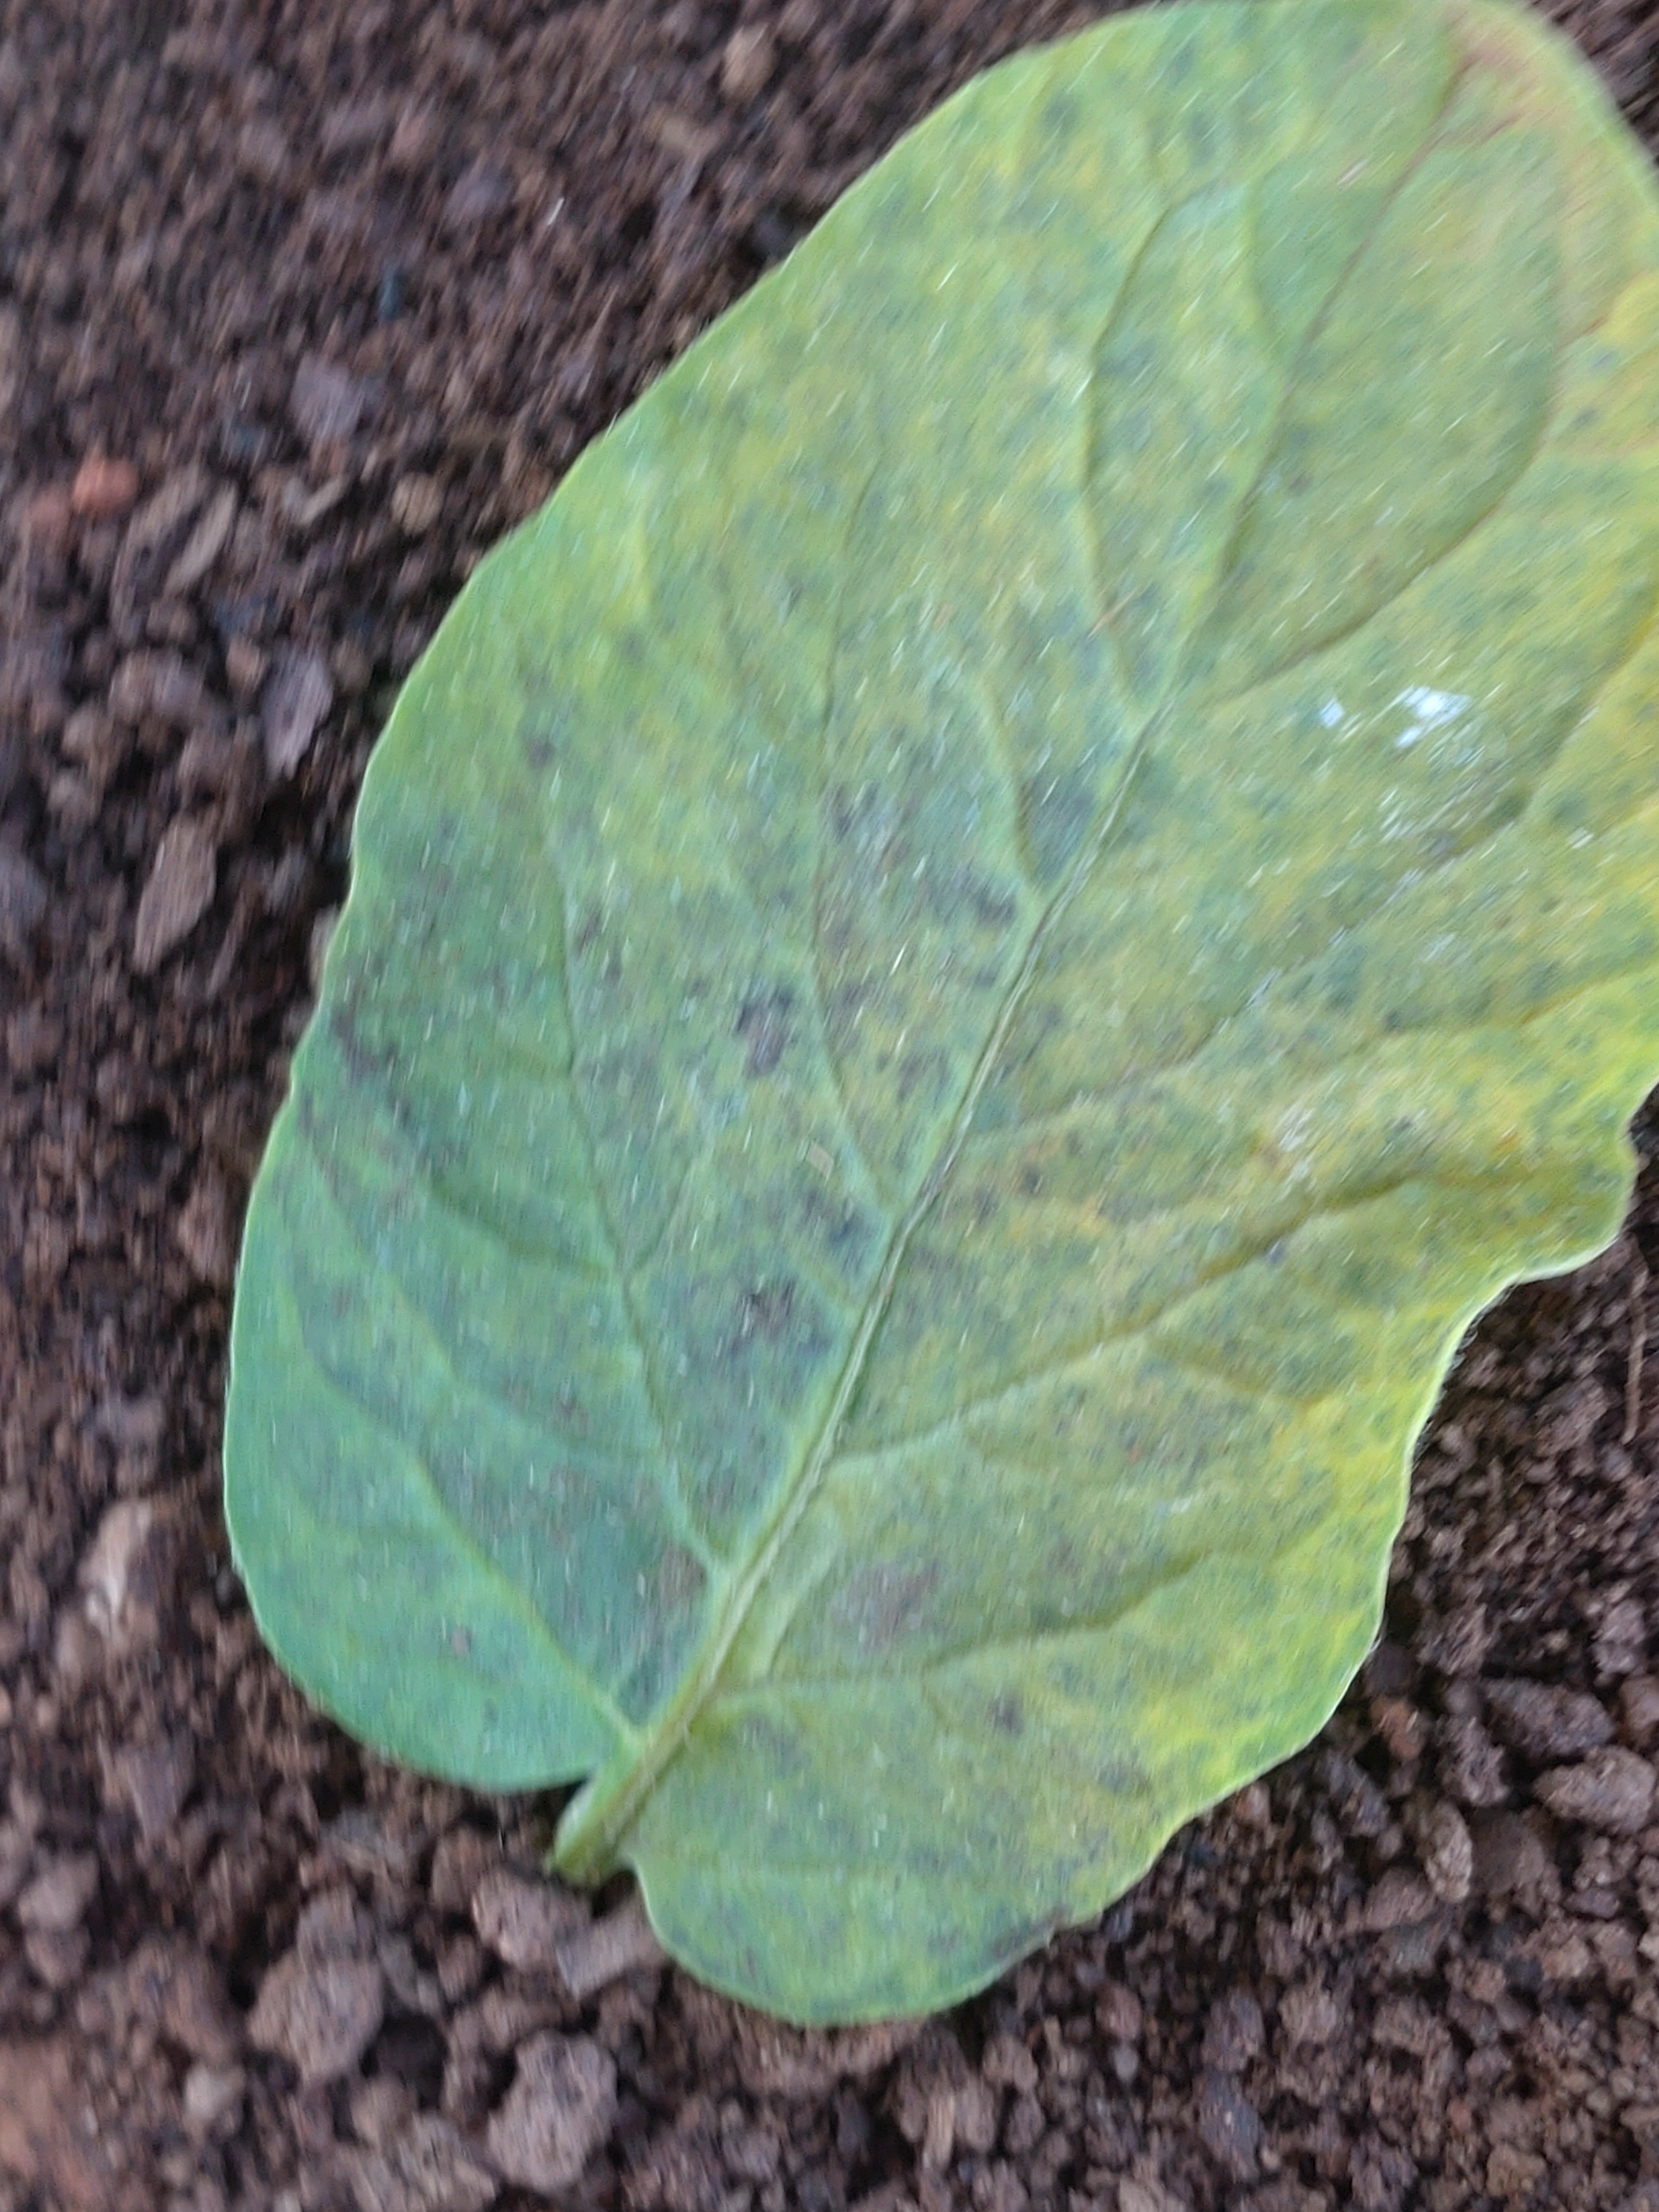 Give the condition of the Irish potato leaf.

late blight
